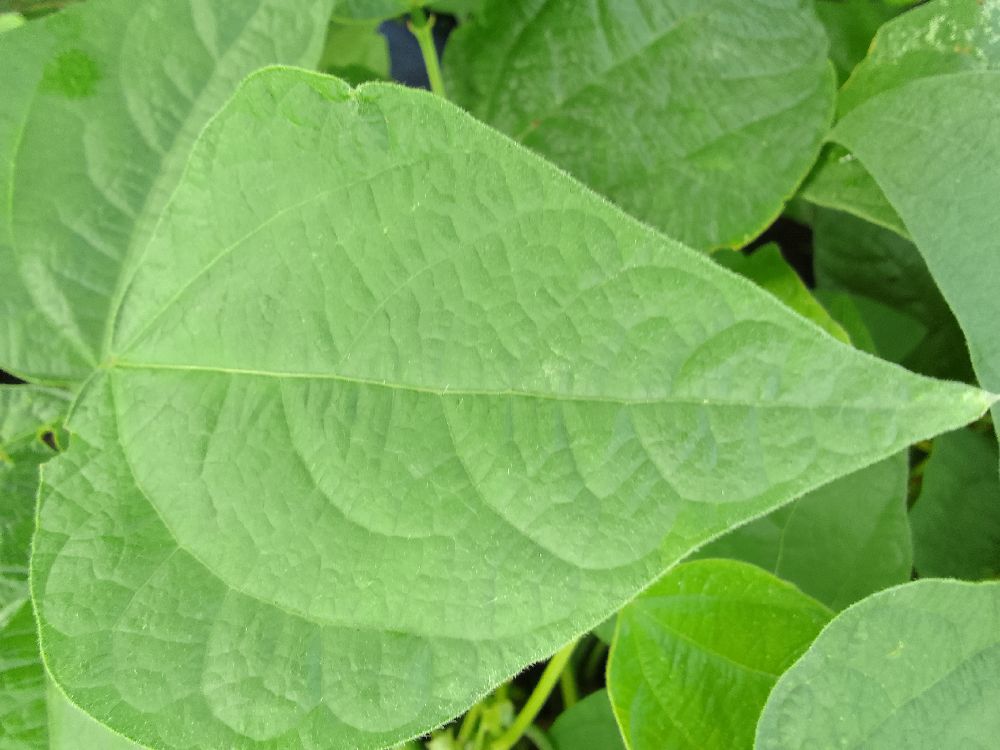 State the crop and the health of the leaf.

common bean, healthy
